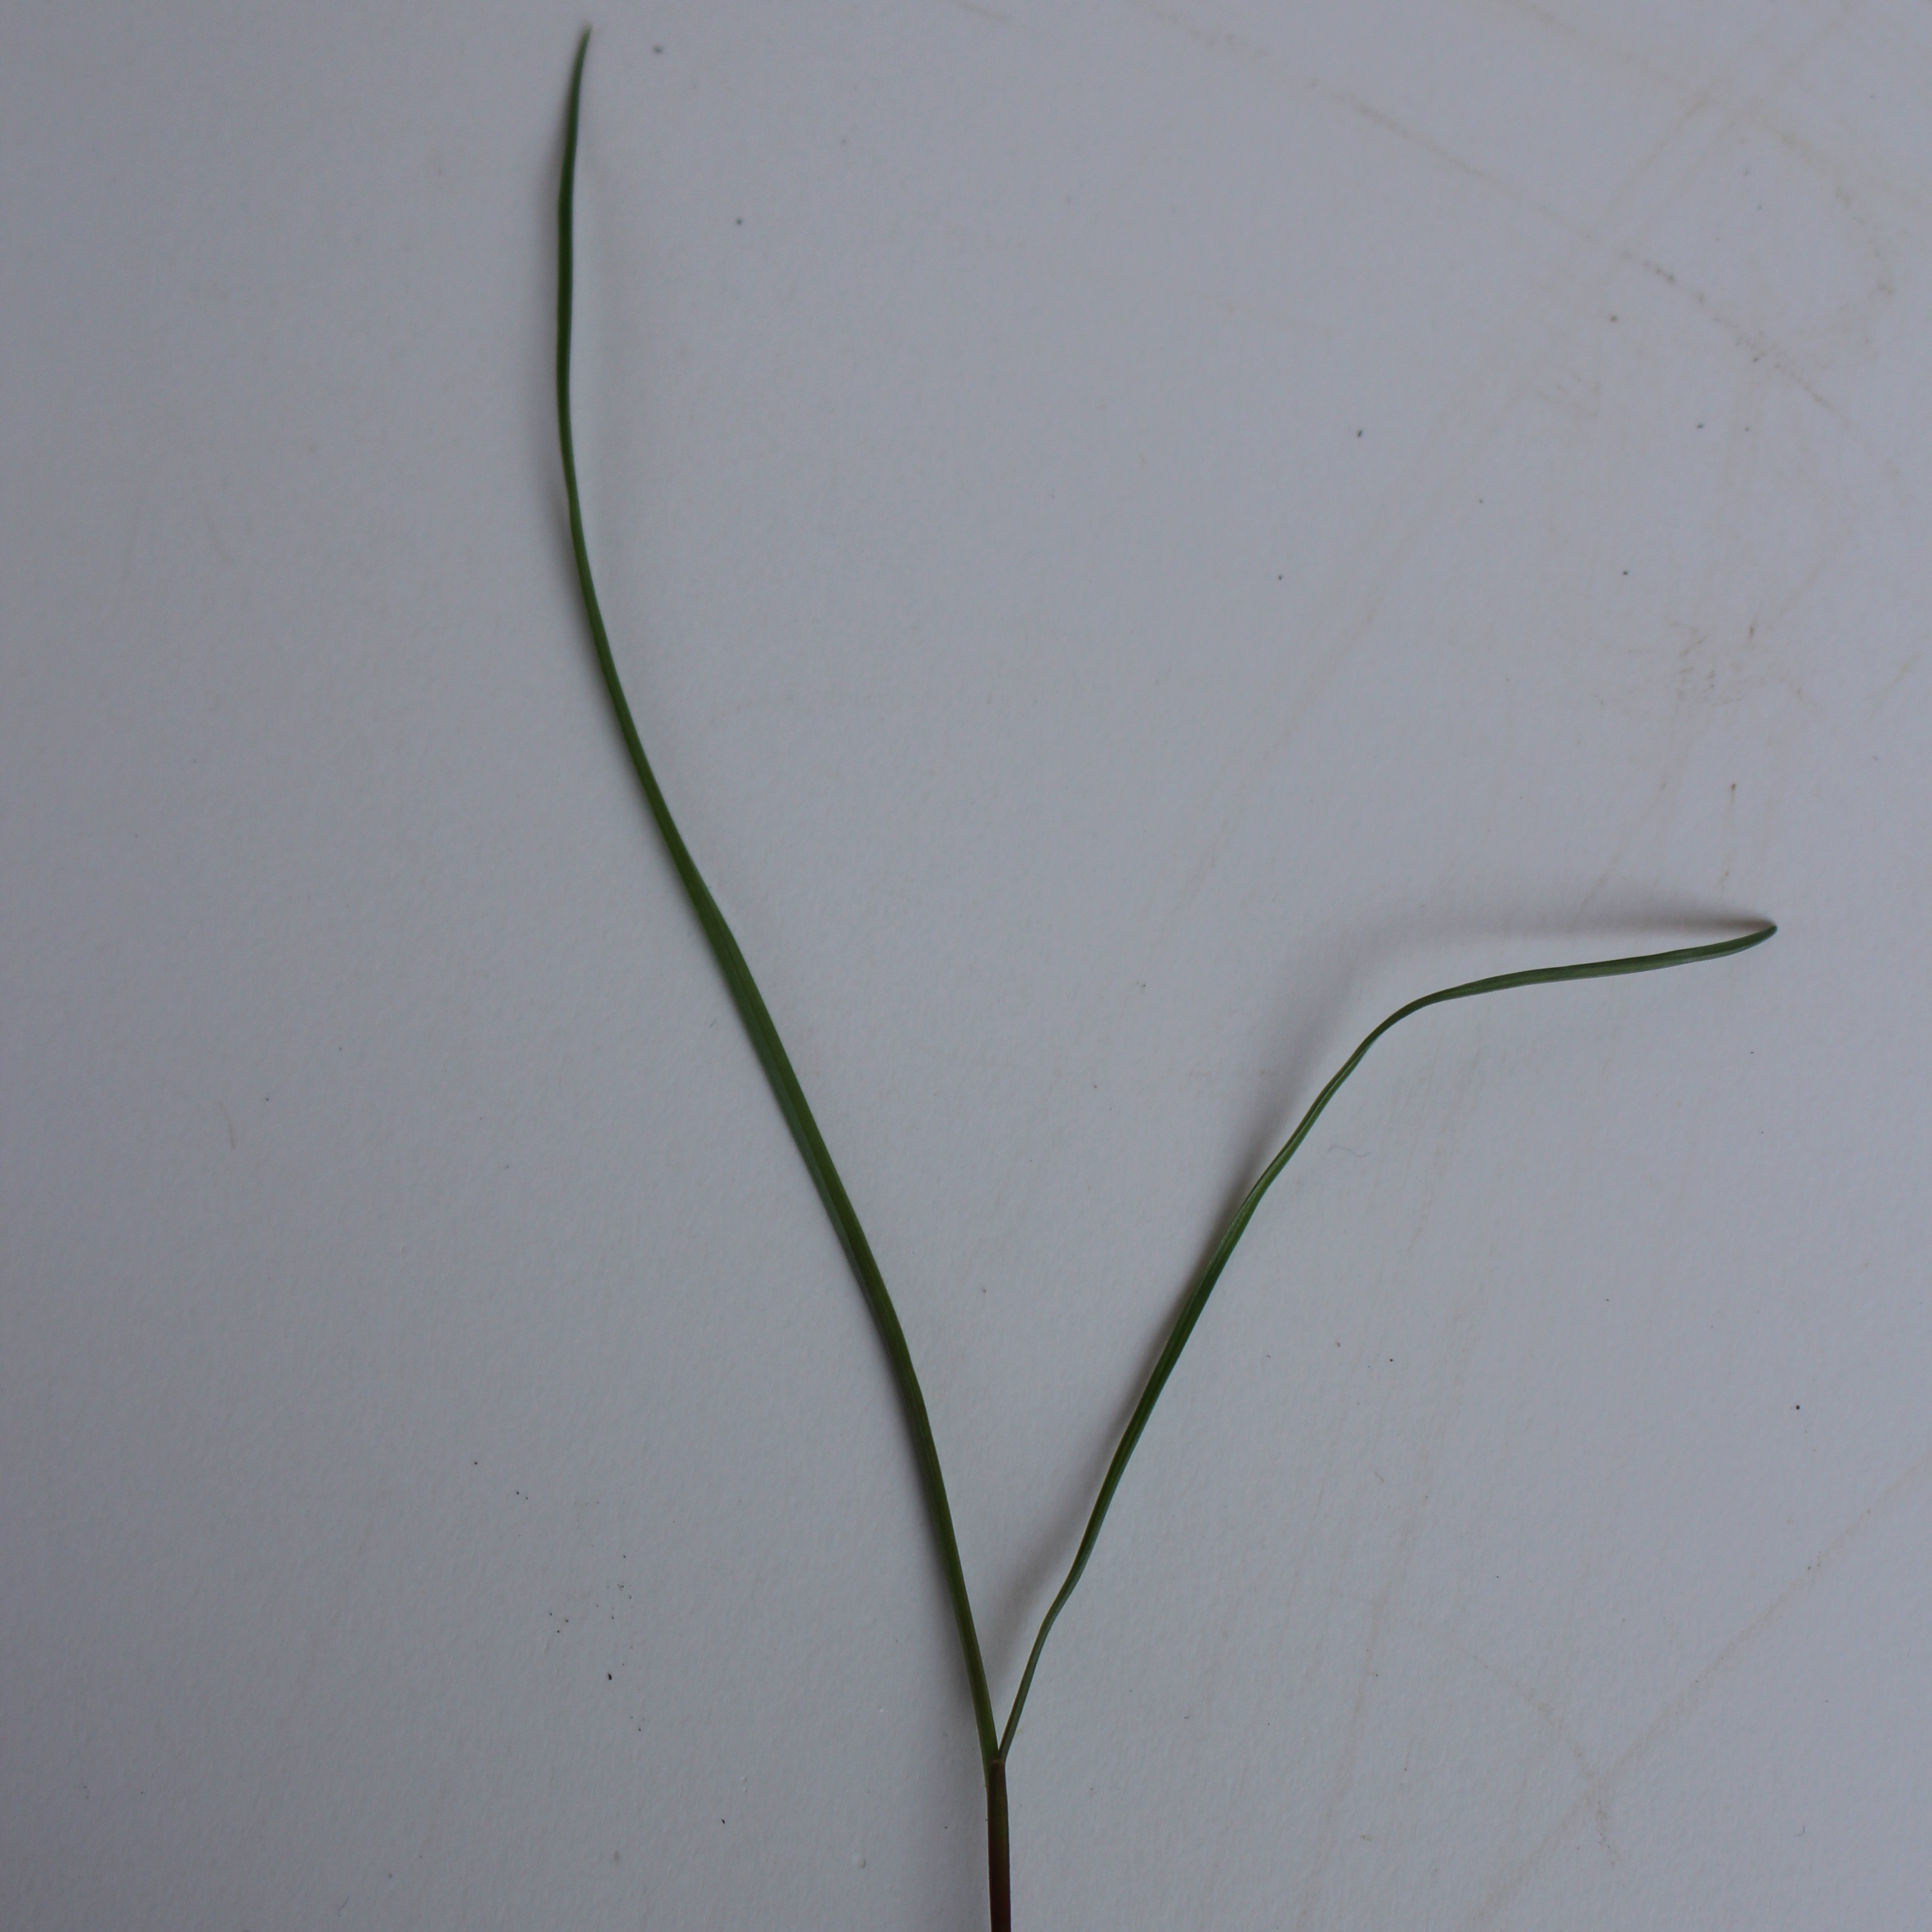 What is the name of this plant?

Lolium multiflorum
